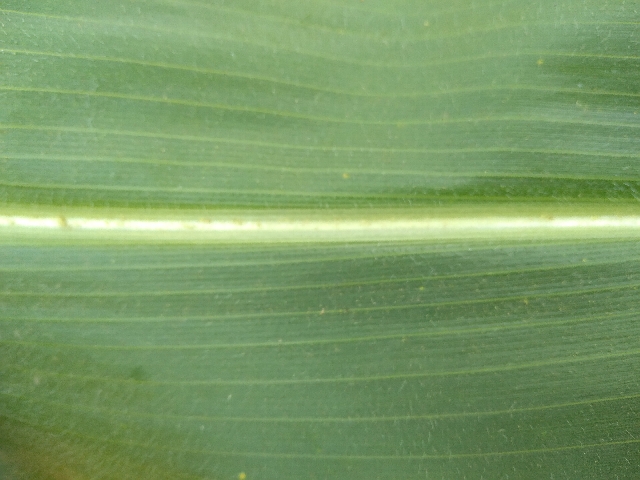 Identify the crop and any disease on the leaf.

maize, healthy
